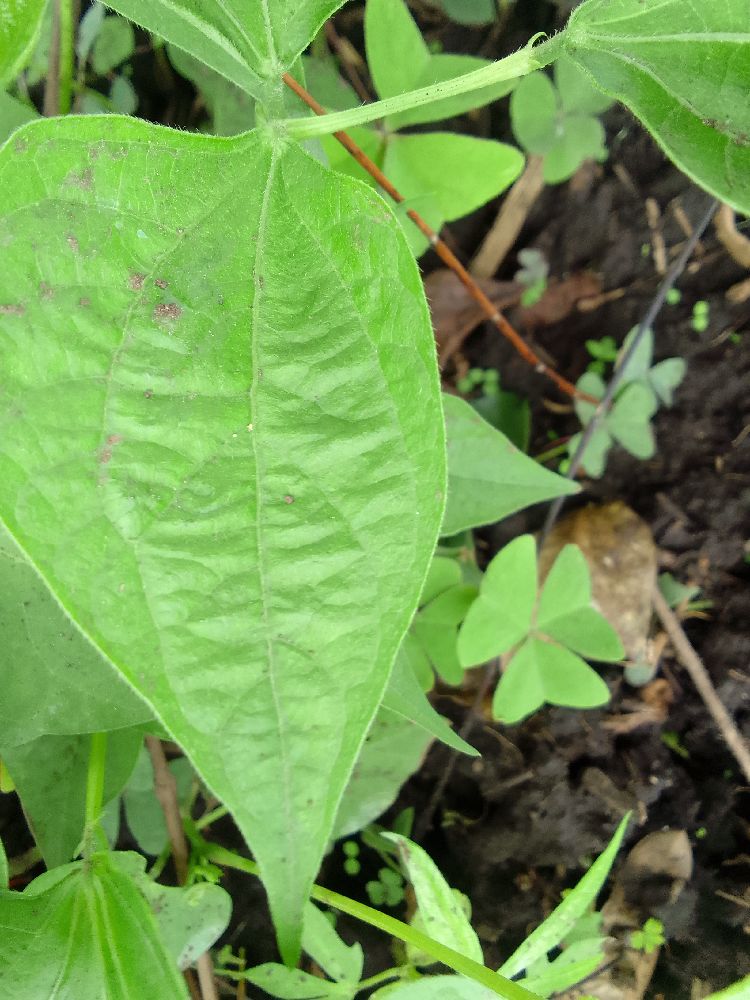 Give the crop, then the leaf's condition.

common bean, healthy
